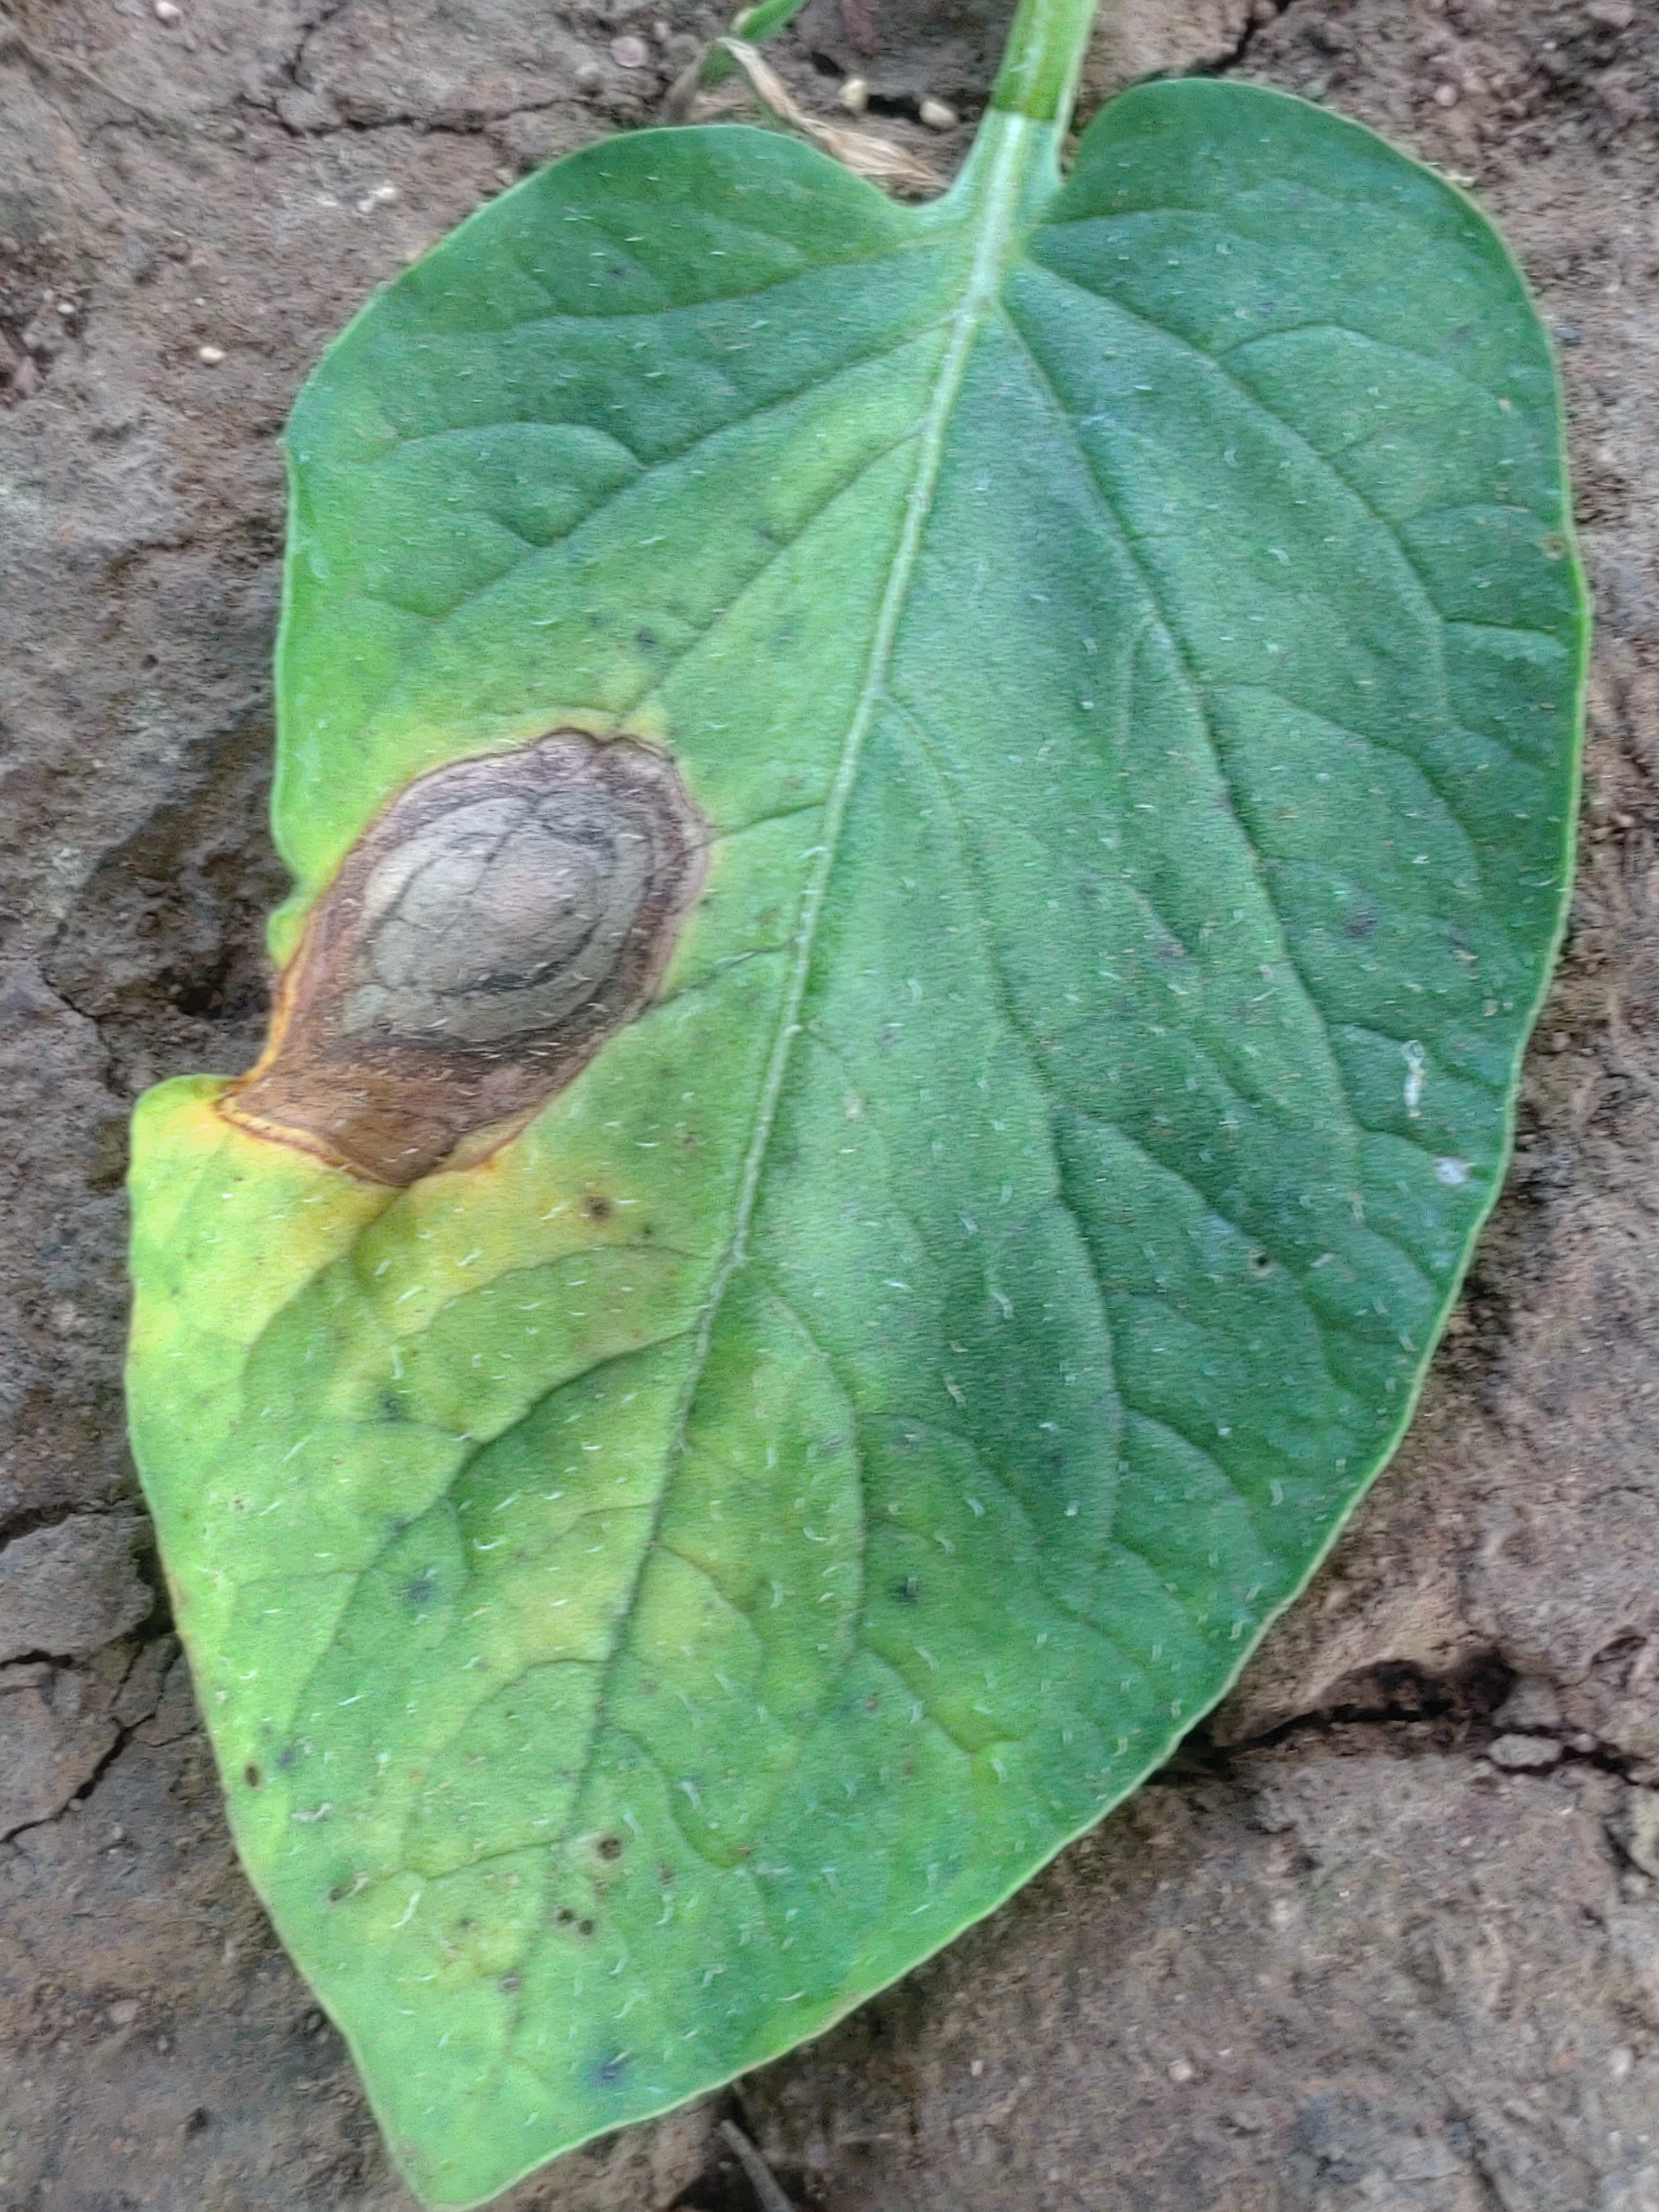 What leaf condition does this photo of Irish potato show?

early blight
